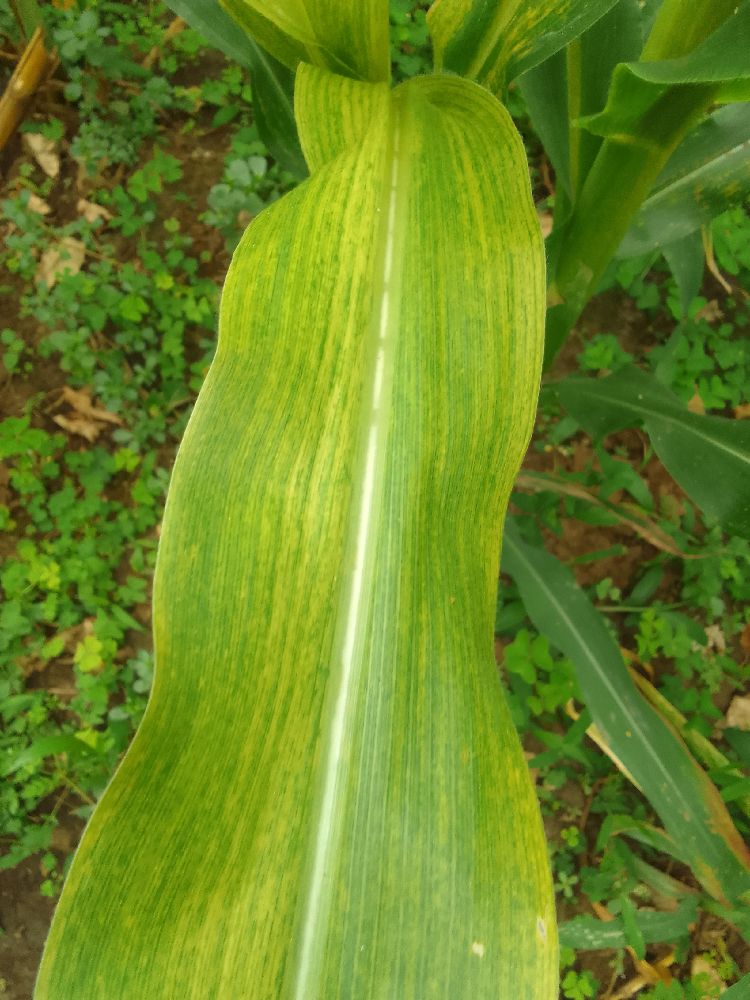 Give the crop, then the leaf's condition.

maize, maize lethal necrosis
